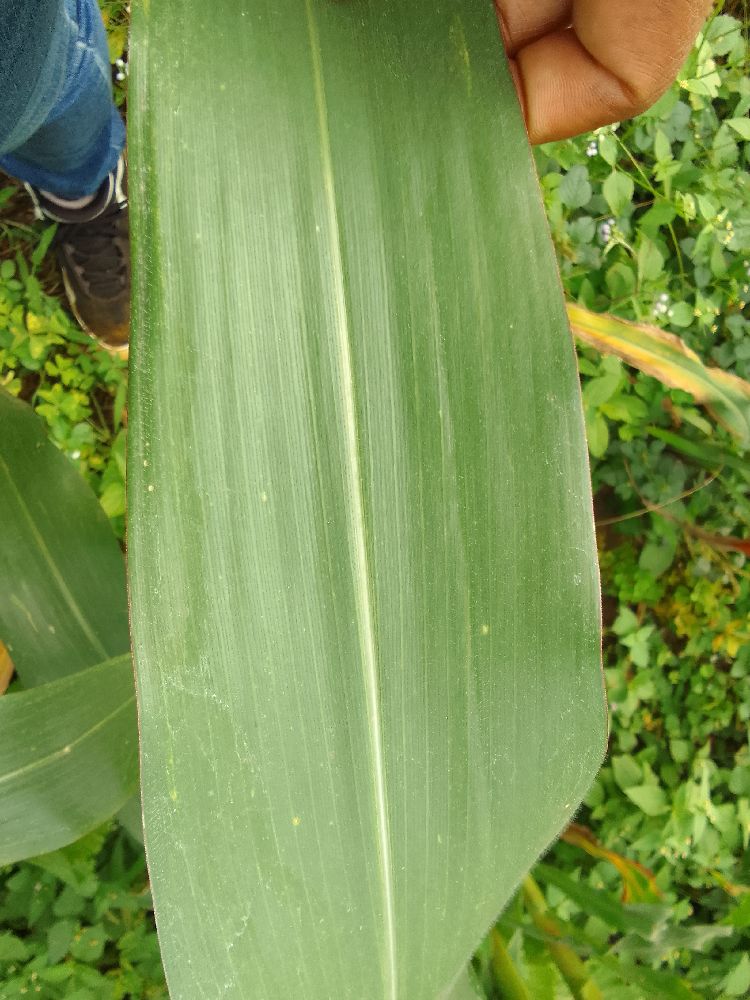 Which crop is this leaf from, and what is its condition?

maize, healthy
